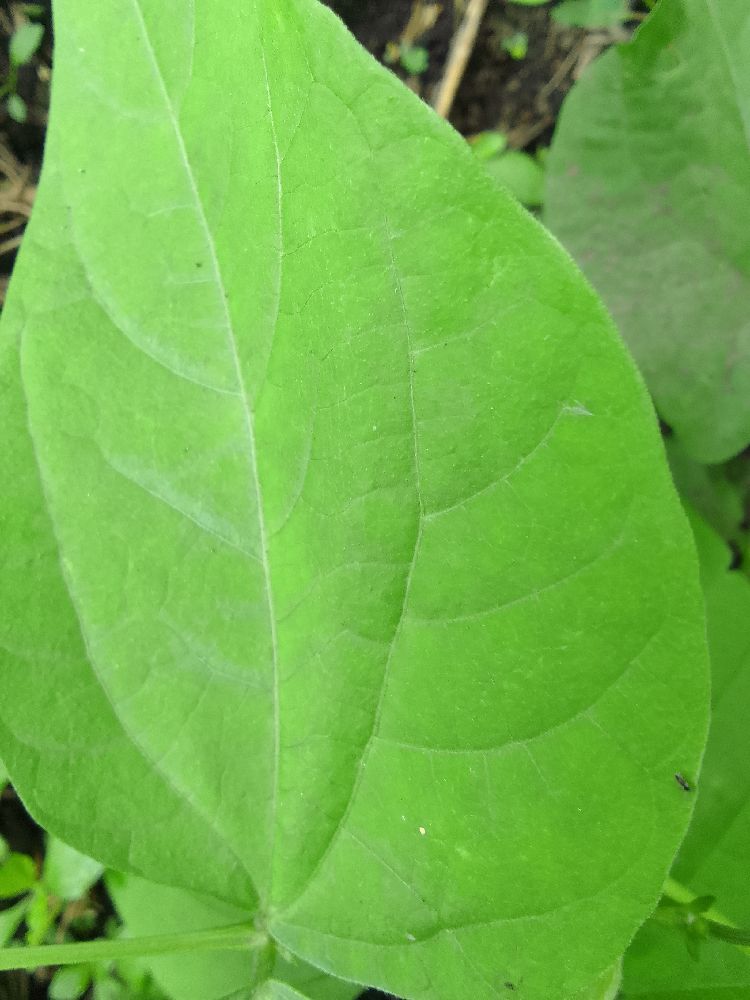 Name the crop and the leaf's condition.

common bean, healthy
